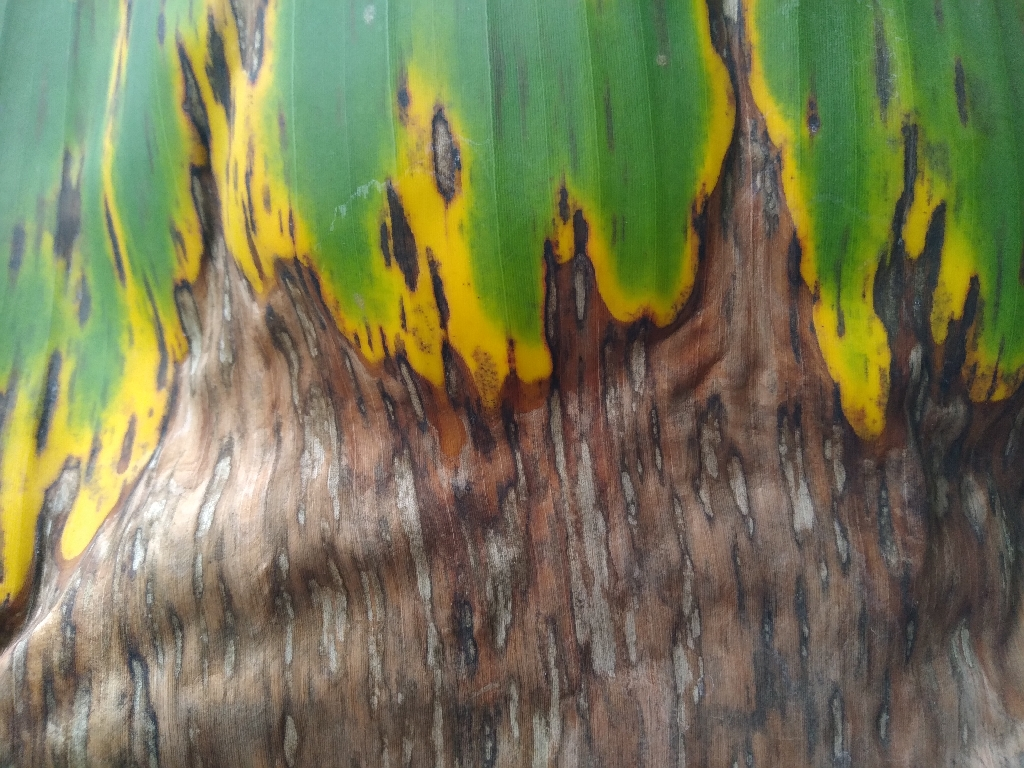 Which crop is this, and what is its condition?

banana, black sigatoka
